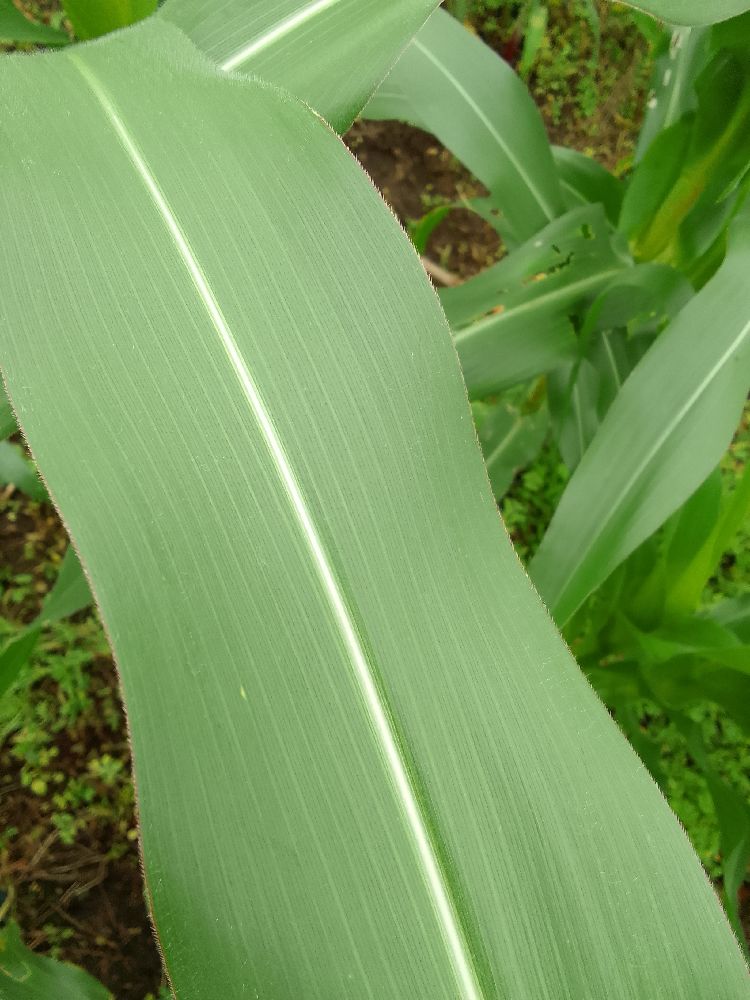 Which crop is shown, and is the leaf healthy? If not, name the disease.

maize, healthy
